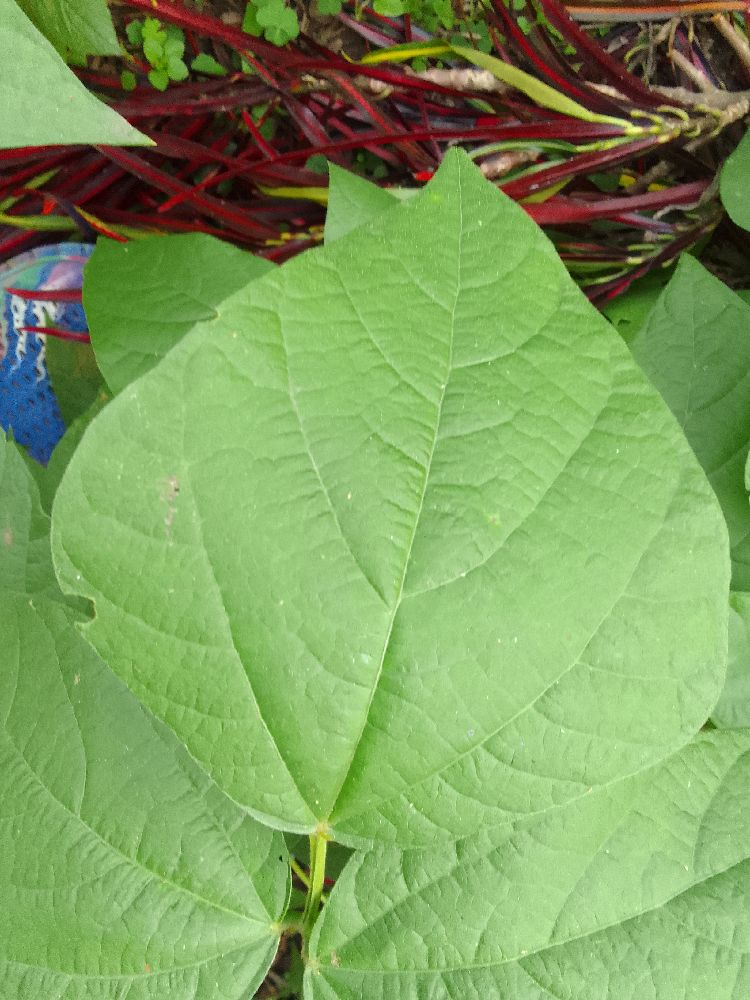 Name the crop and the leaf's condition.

common bean, healthy
